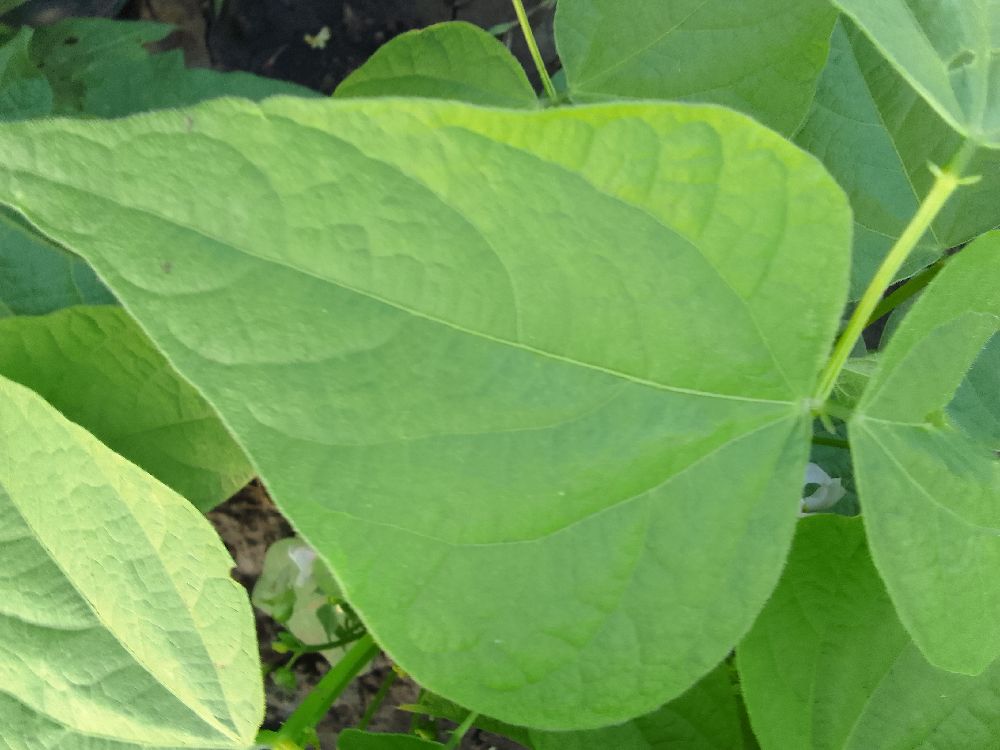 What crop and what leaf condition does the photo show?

common bean, healthy
